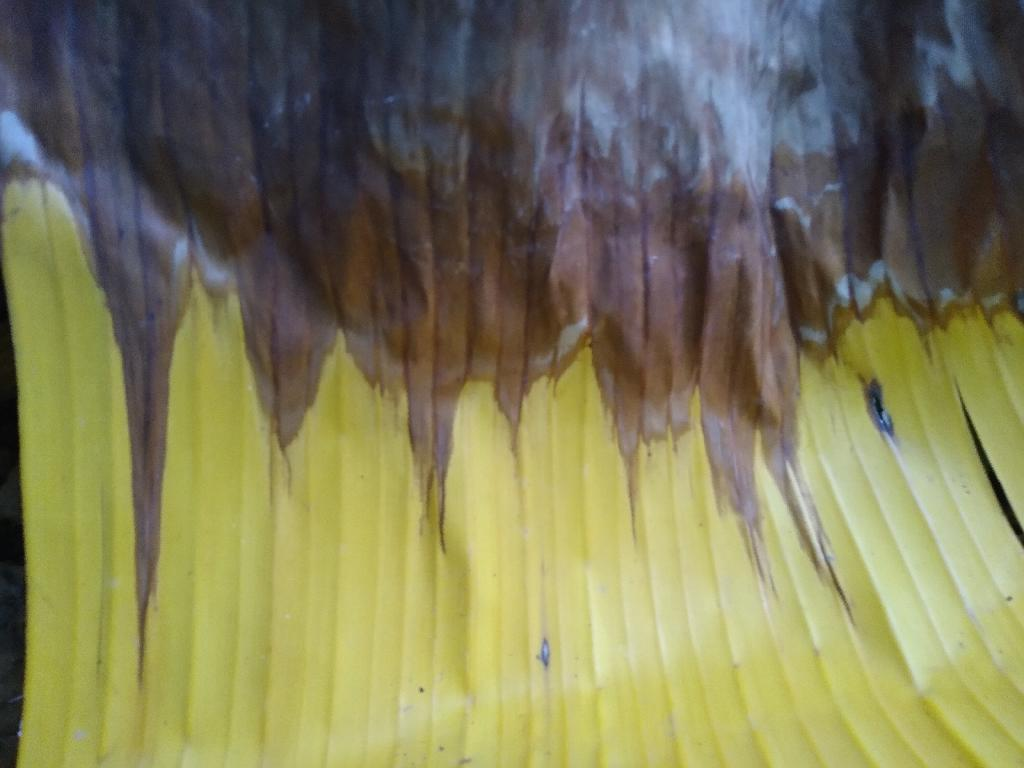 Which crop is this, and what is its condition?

banana, fusarium wilt race 1
